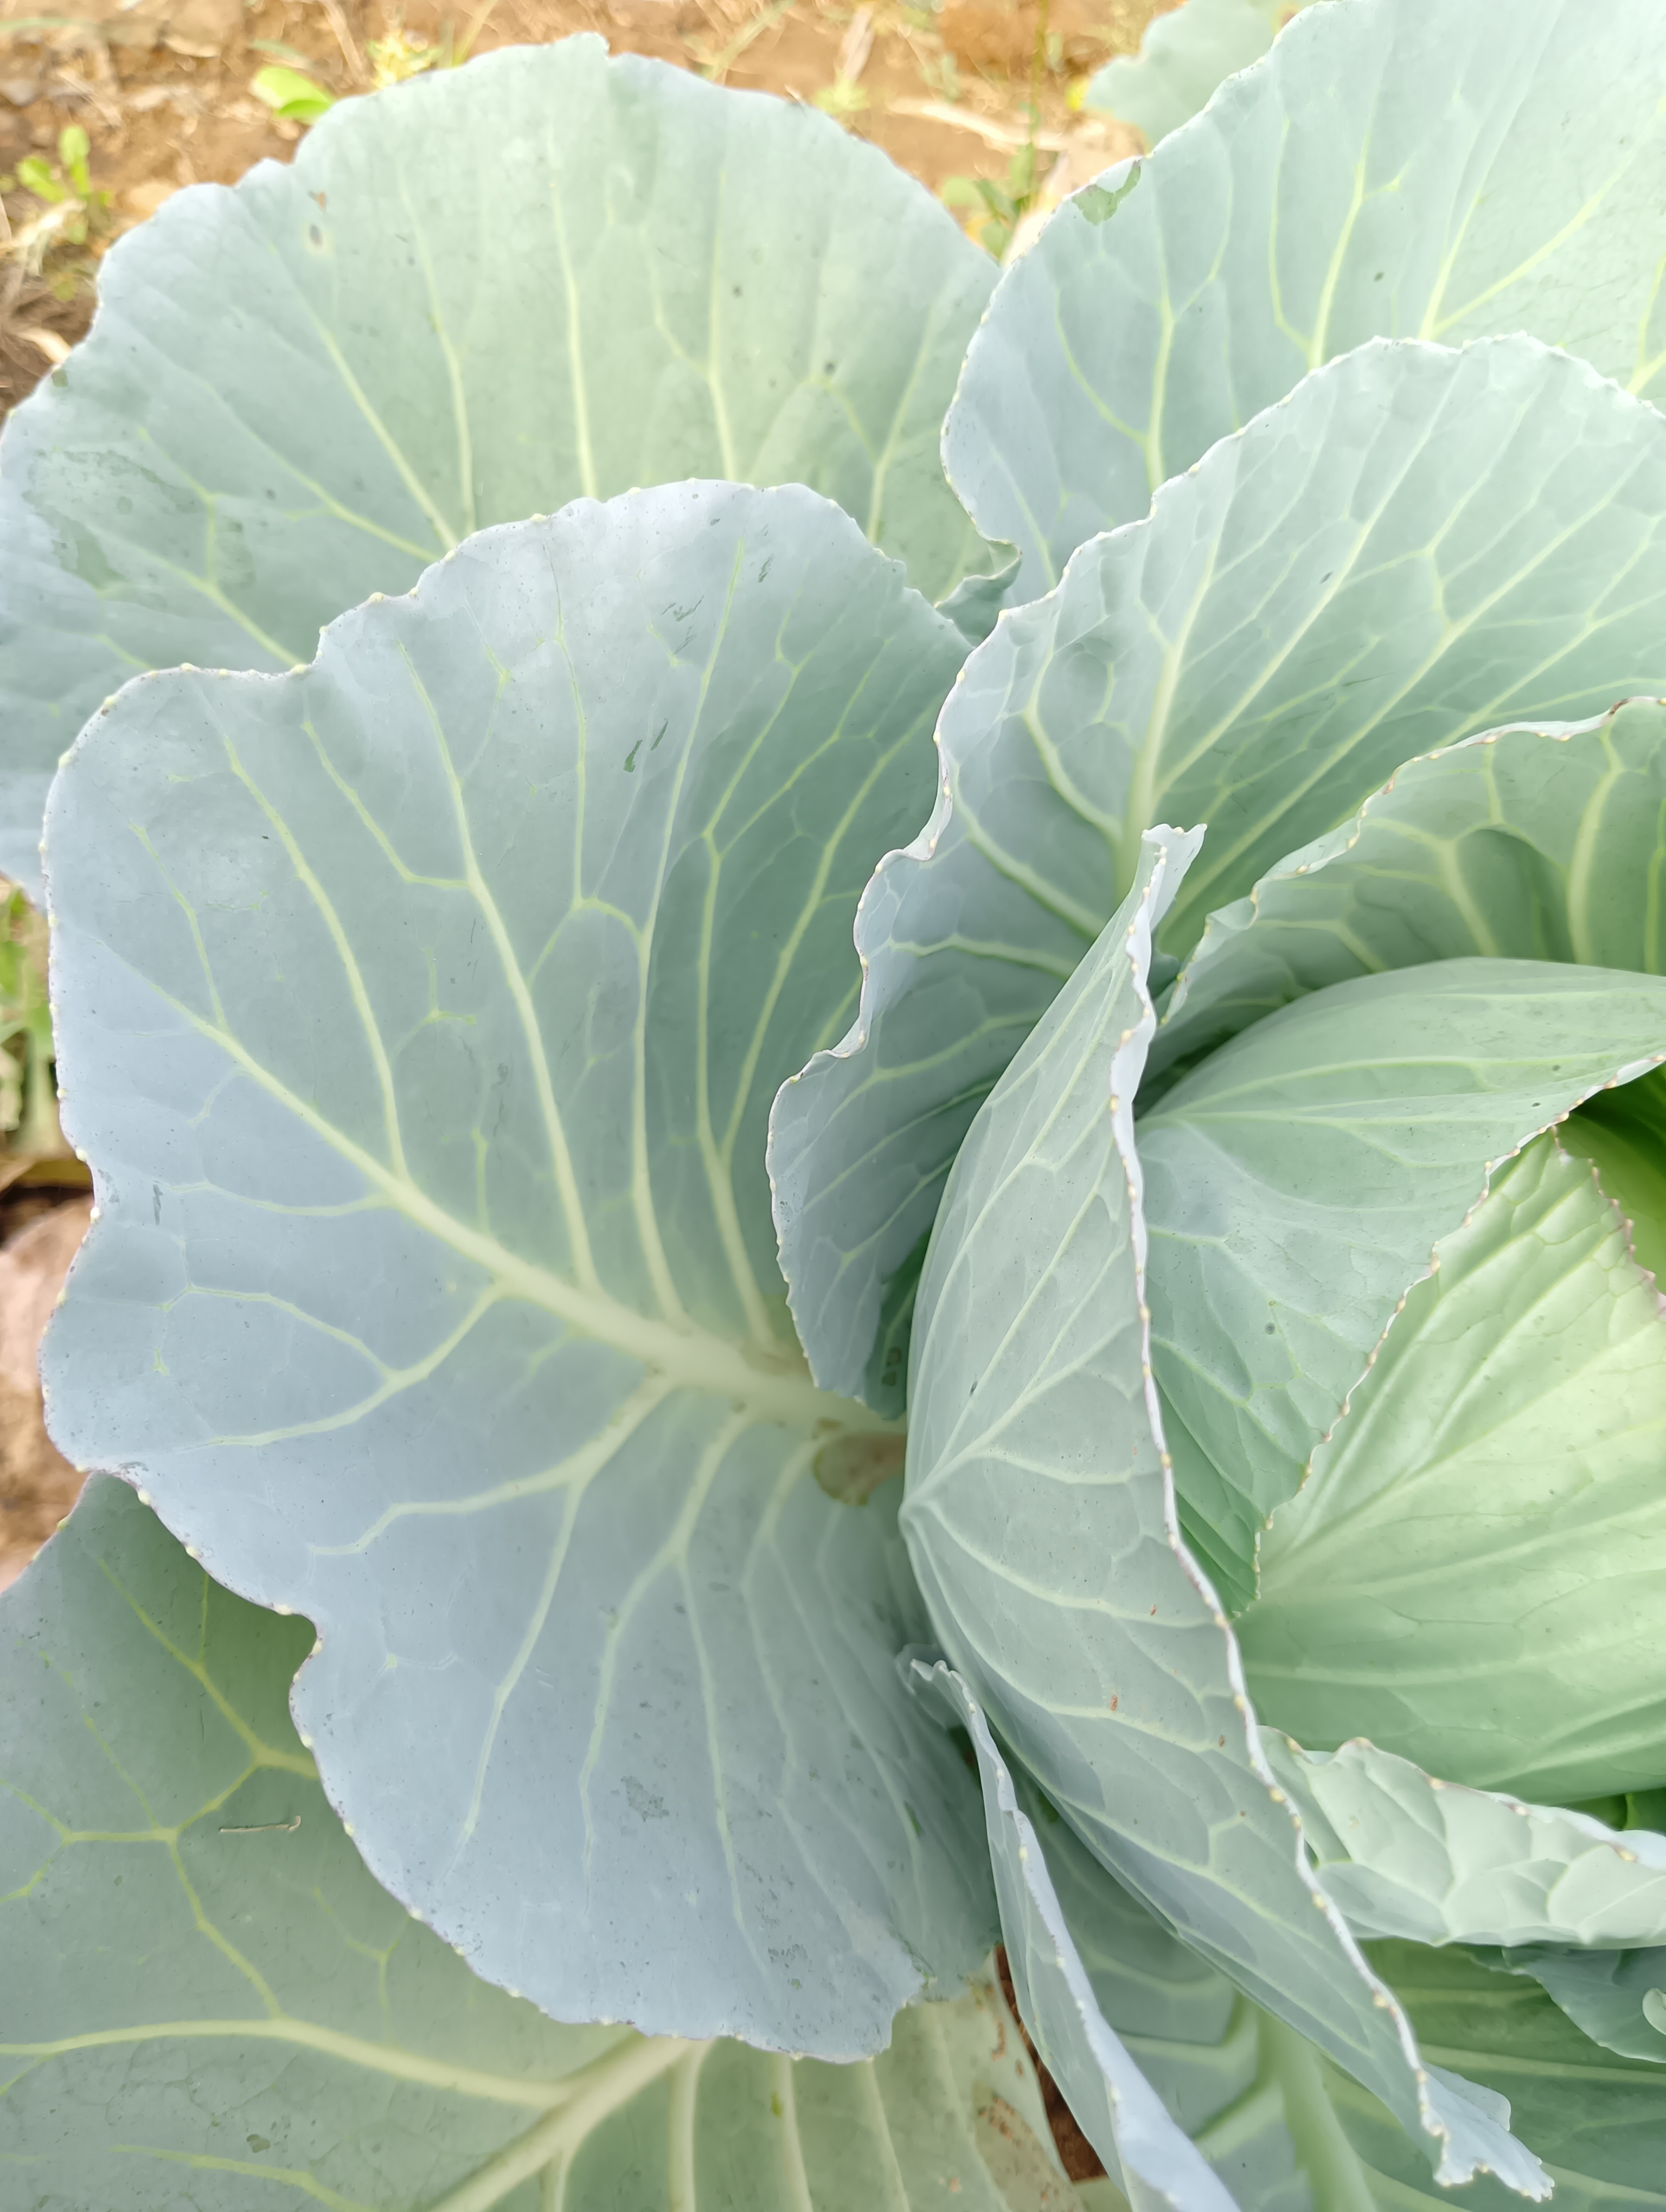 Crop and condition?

cabbage, healthy
